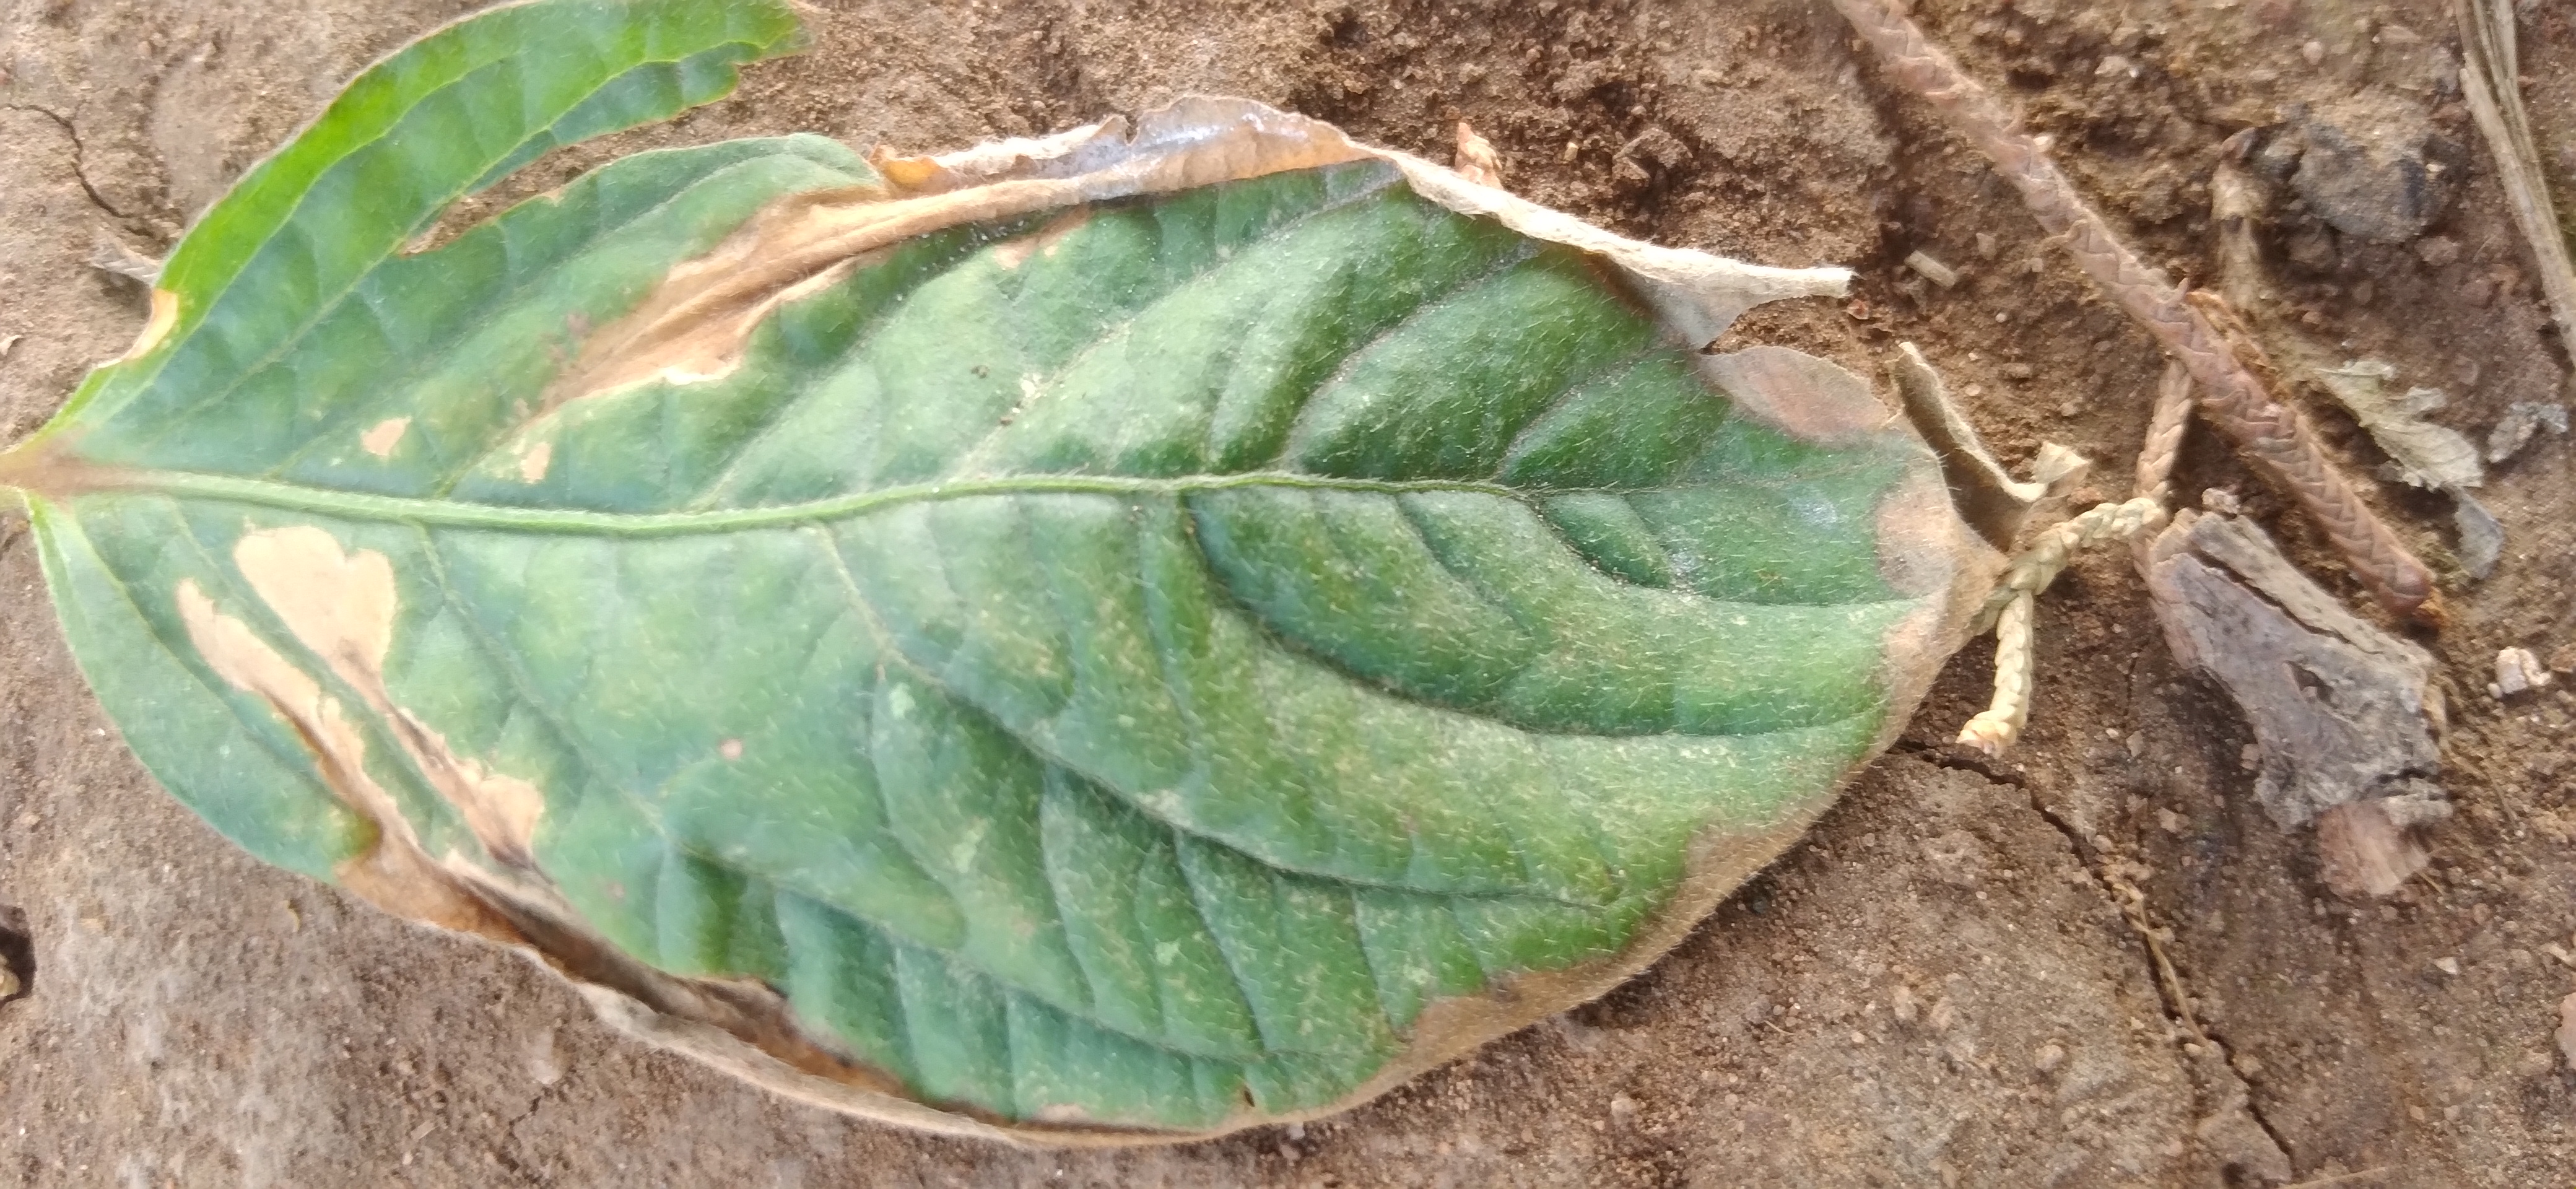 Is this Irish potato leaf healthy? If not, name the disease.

early blight
